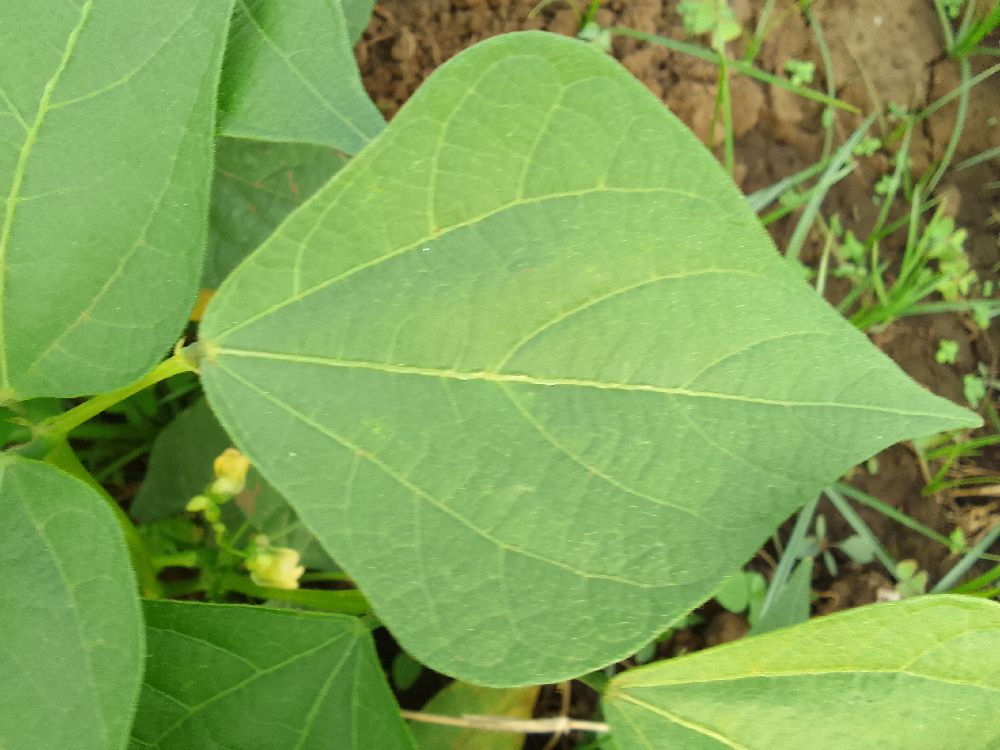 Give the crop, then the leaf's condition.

common bean, healthy
